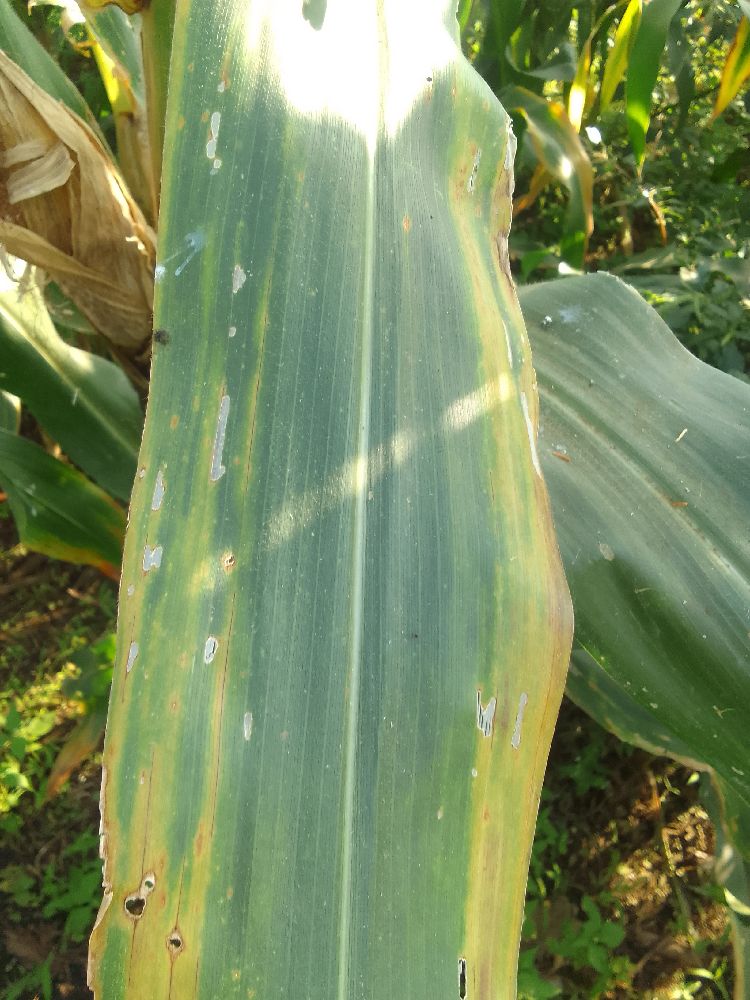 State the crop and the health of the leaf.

maize, maize lethal necrosis
